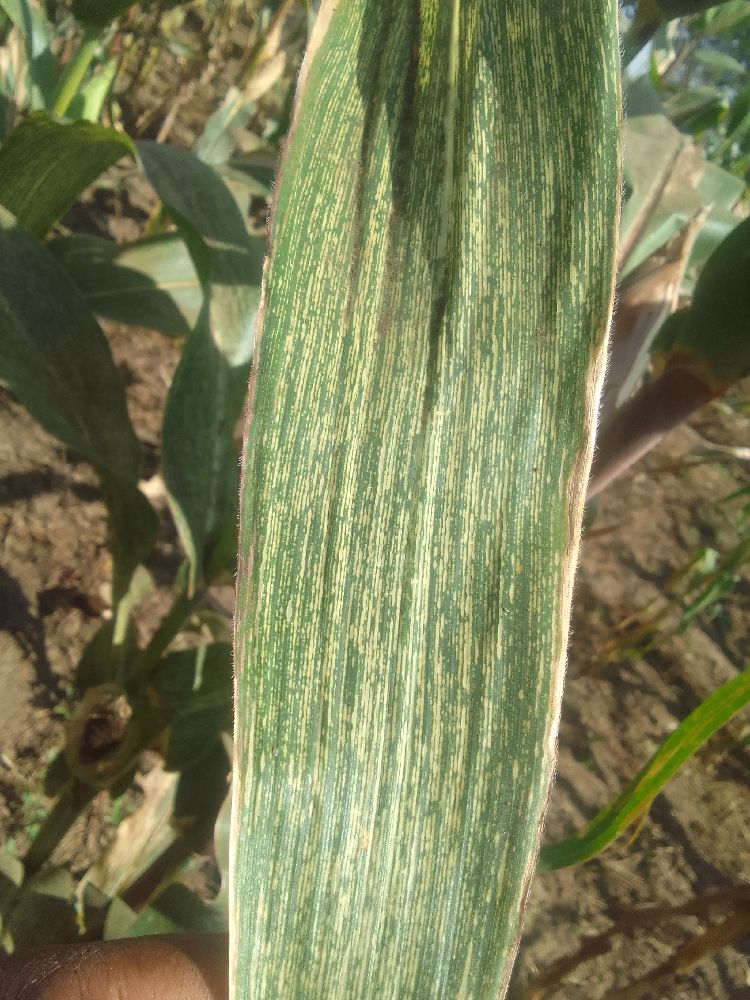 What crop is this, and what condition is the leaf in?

maize, maize streak virus
